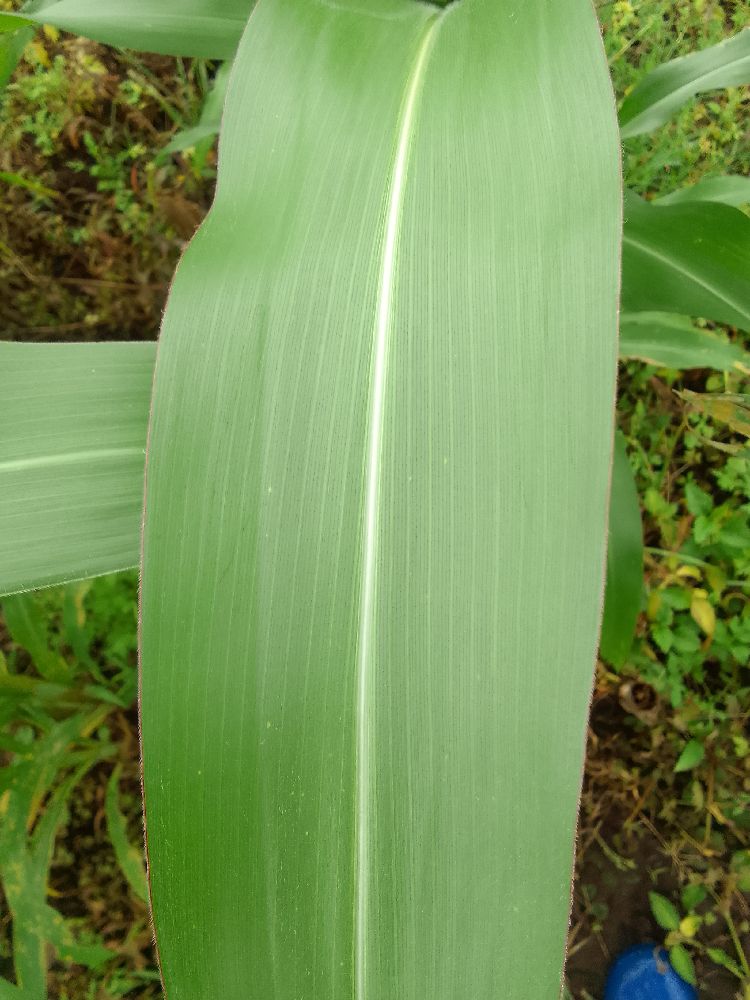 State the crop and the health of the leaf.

maize, healthy
